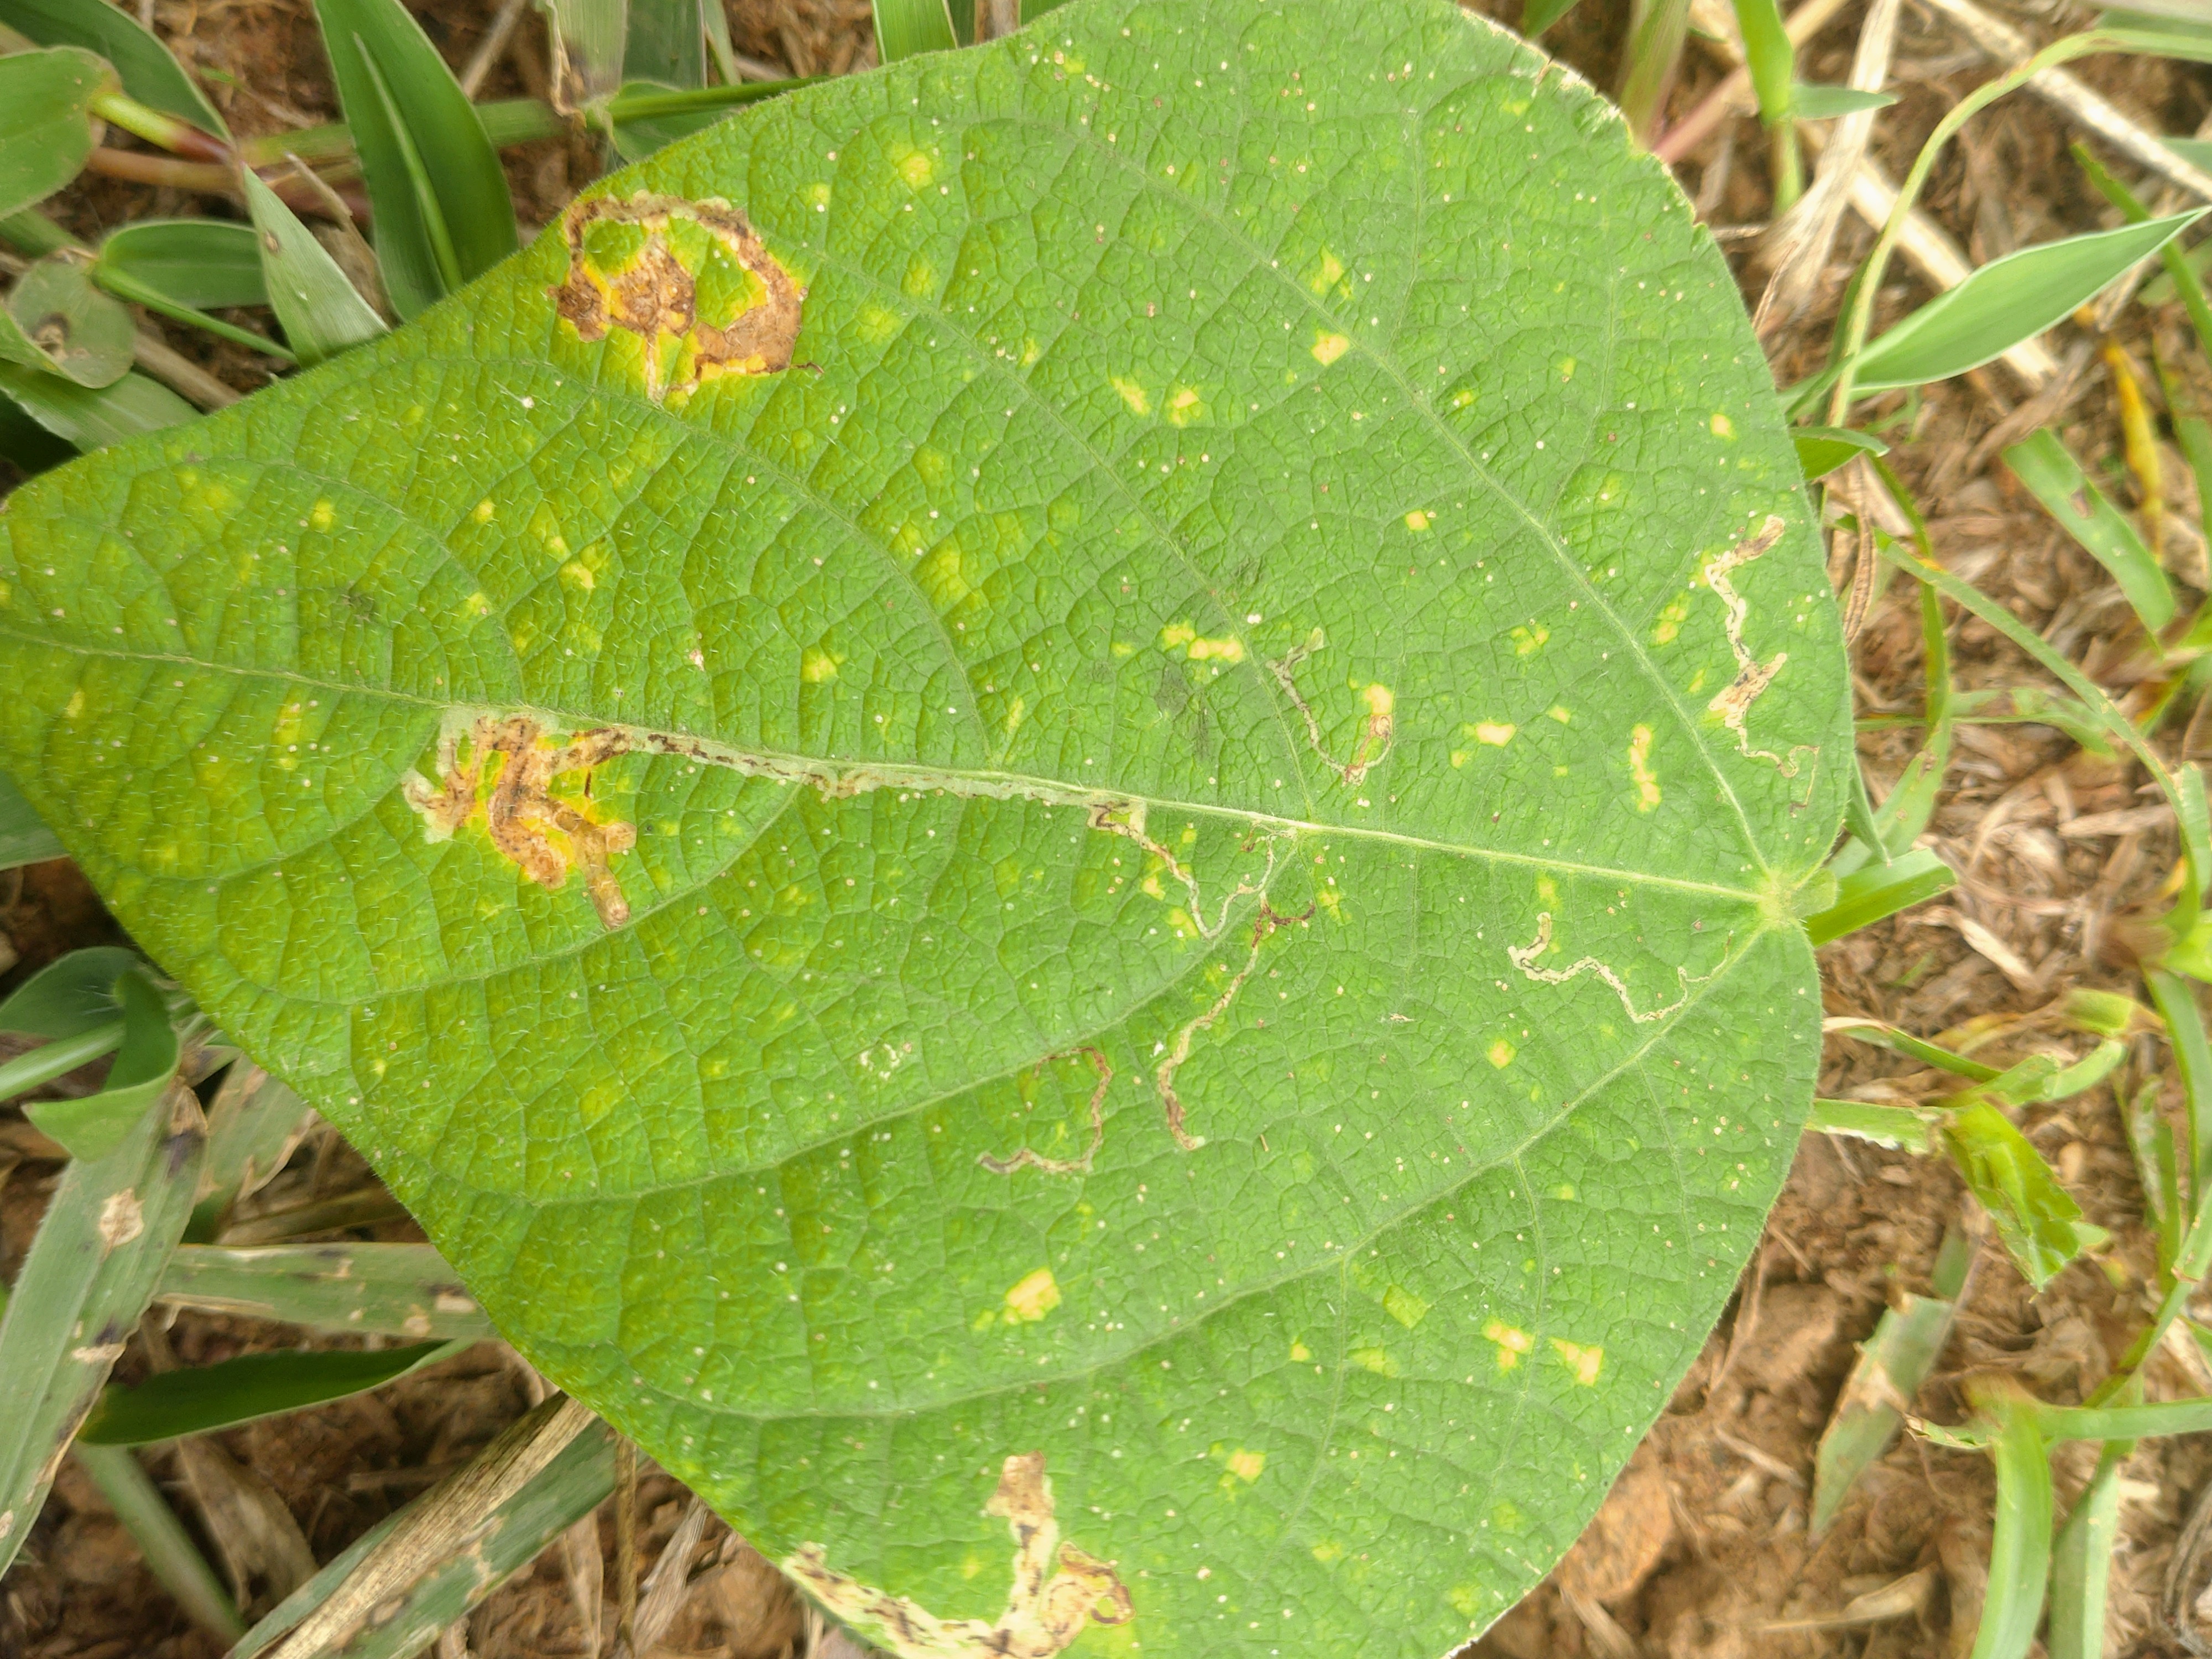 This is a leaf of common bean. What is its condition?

rust
